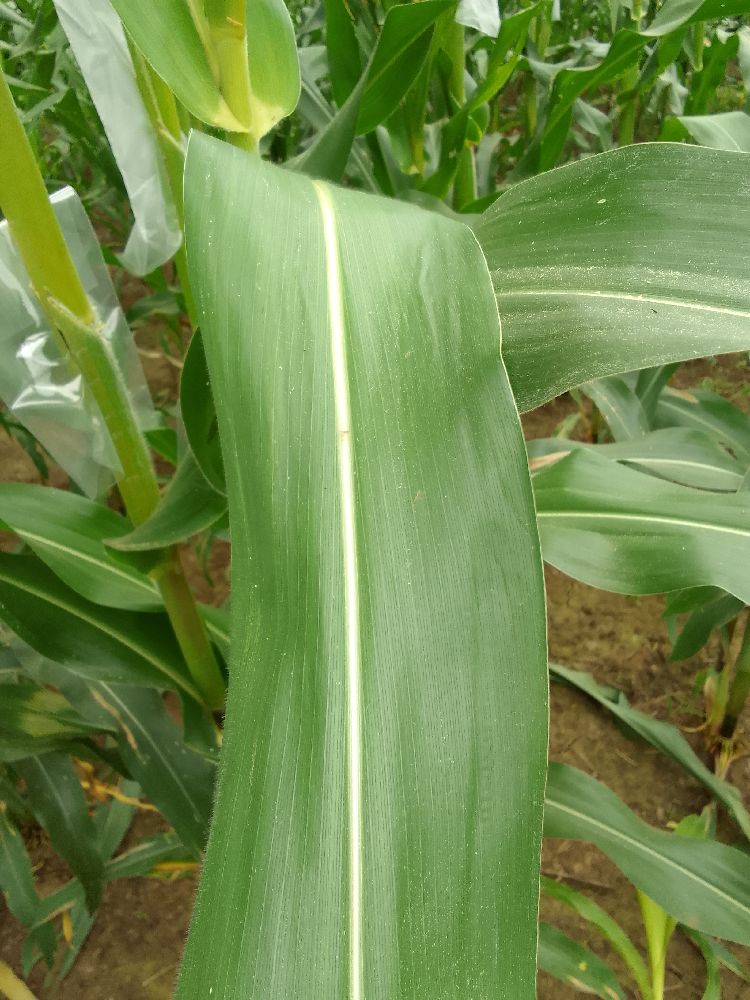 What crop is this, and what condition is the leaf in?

maize, healthy
